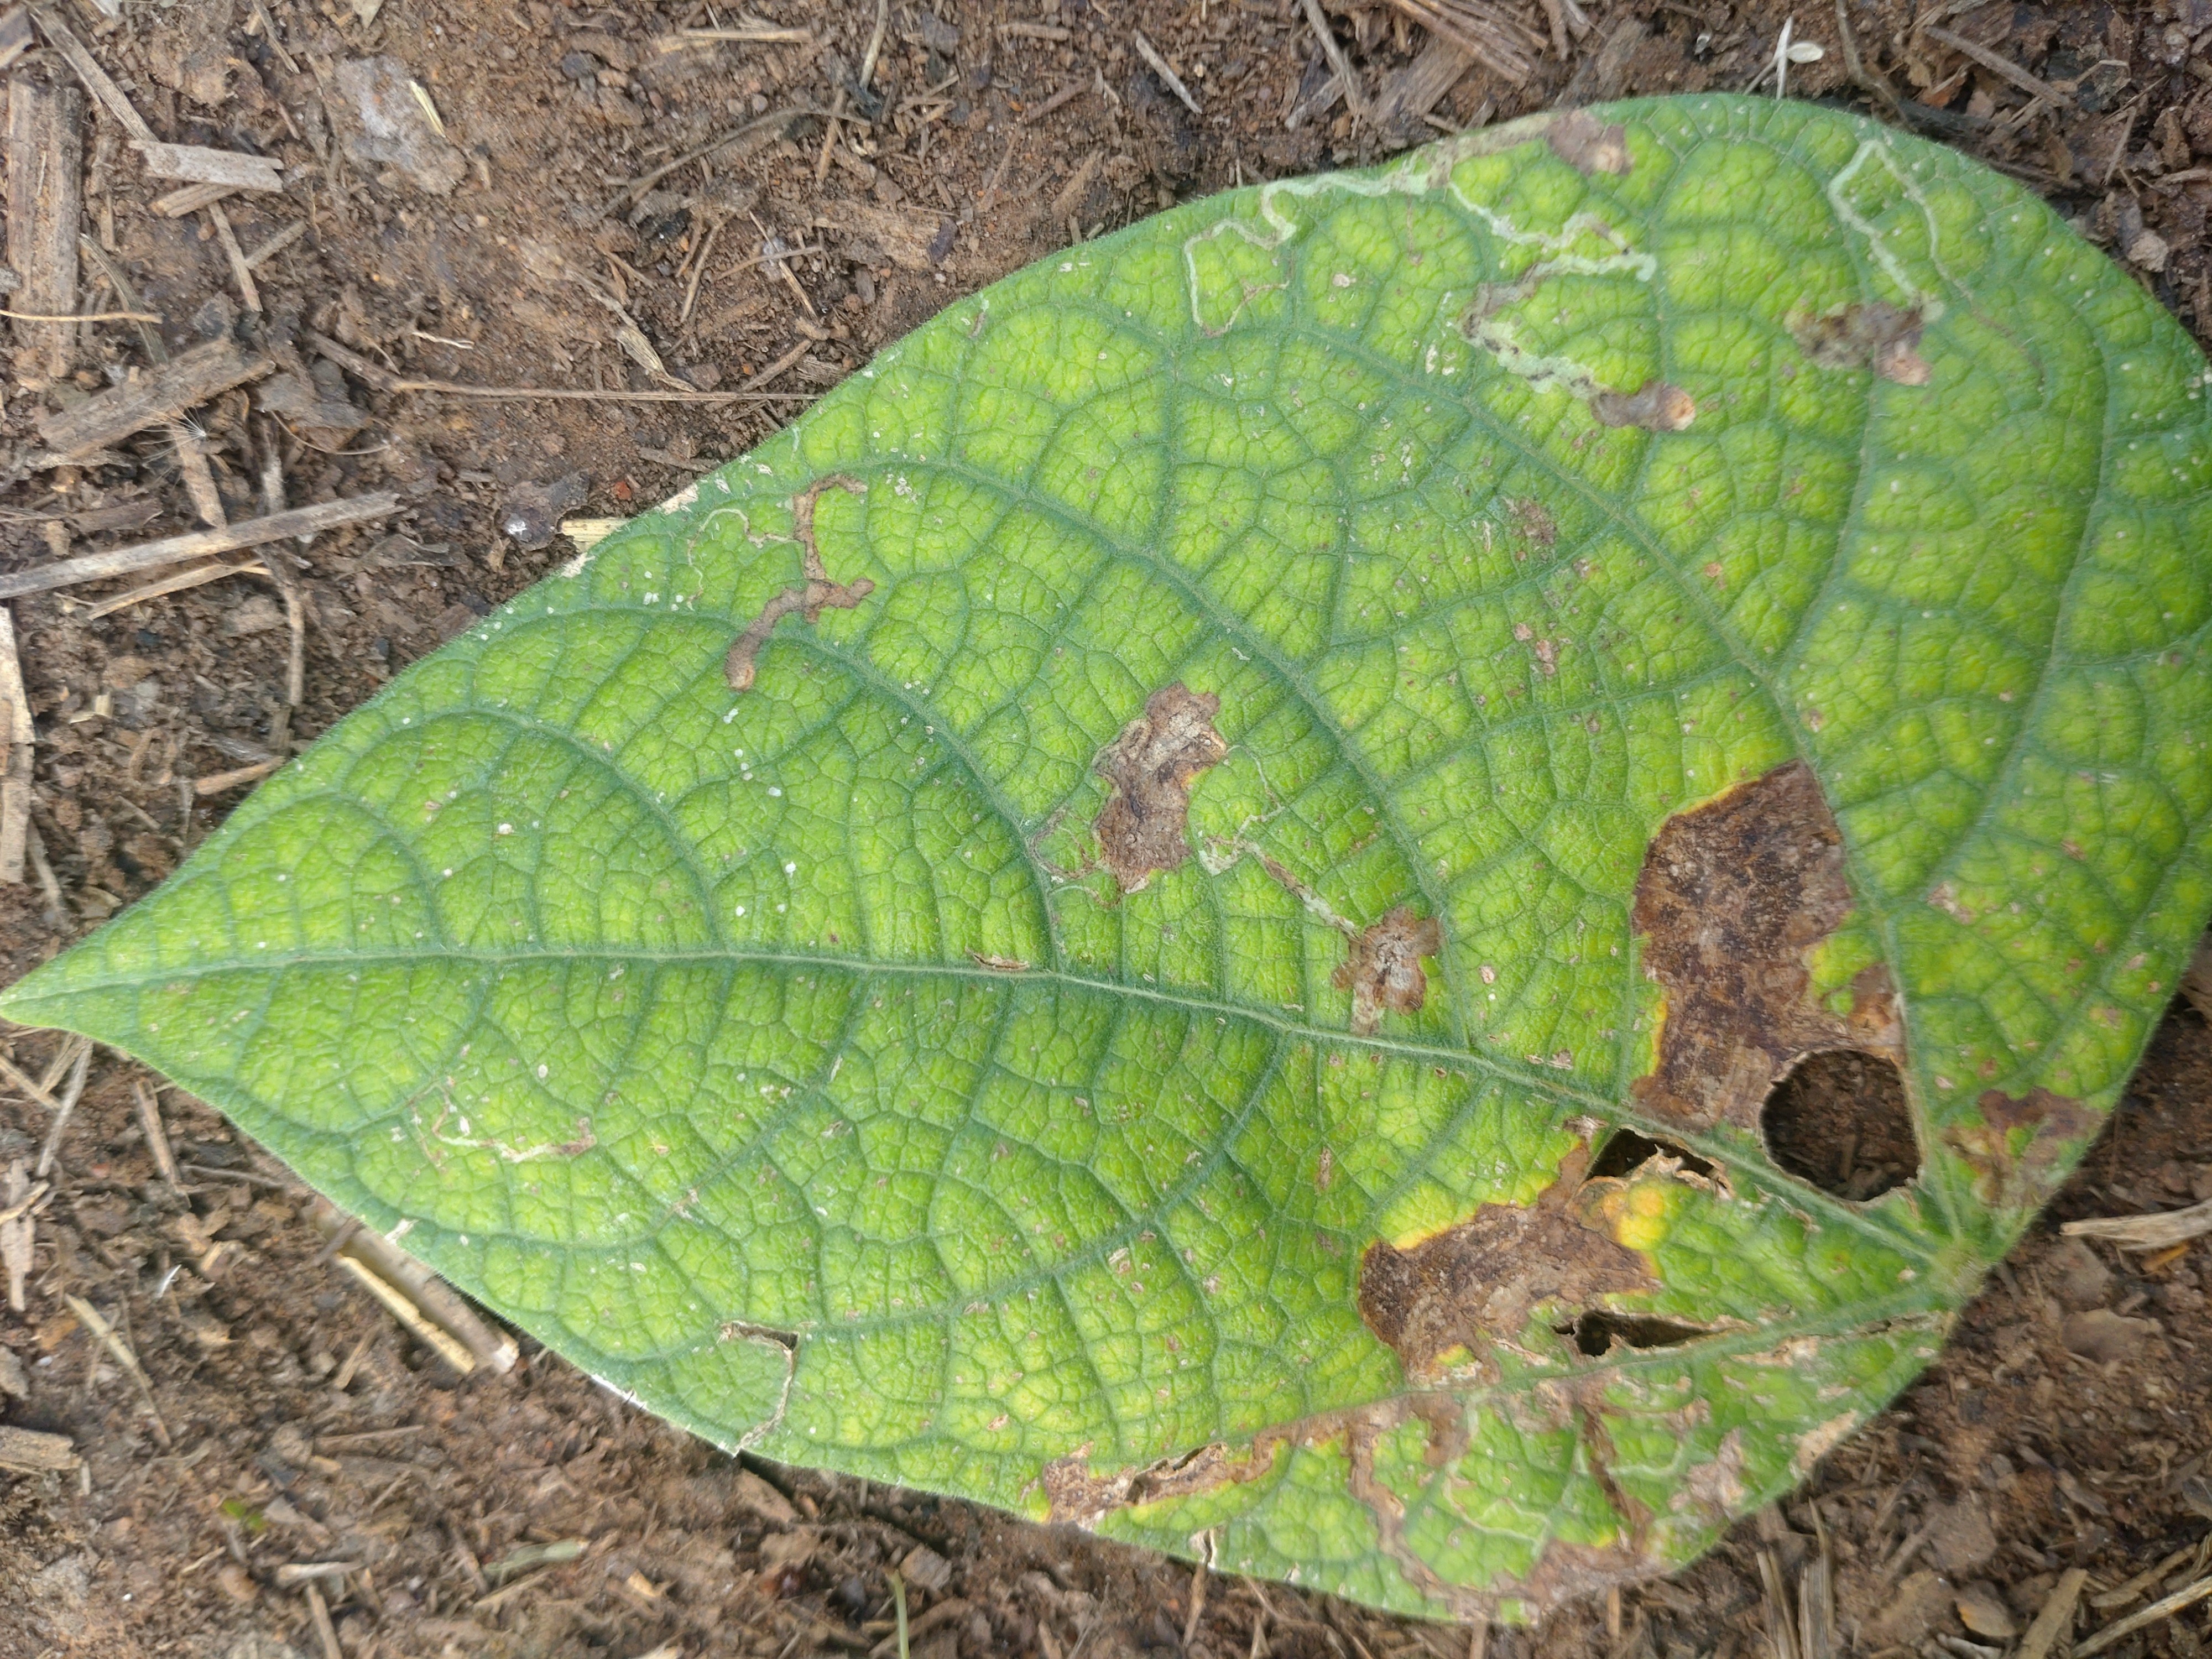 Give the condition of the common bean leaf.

anthracnose
